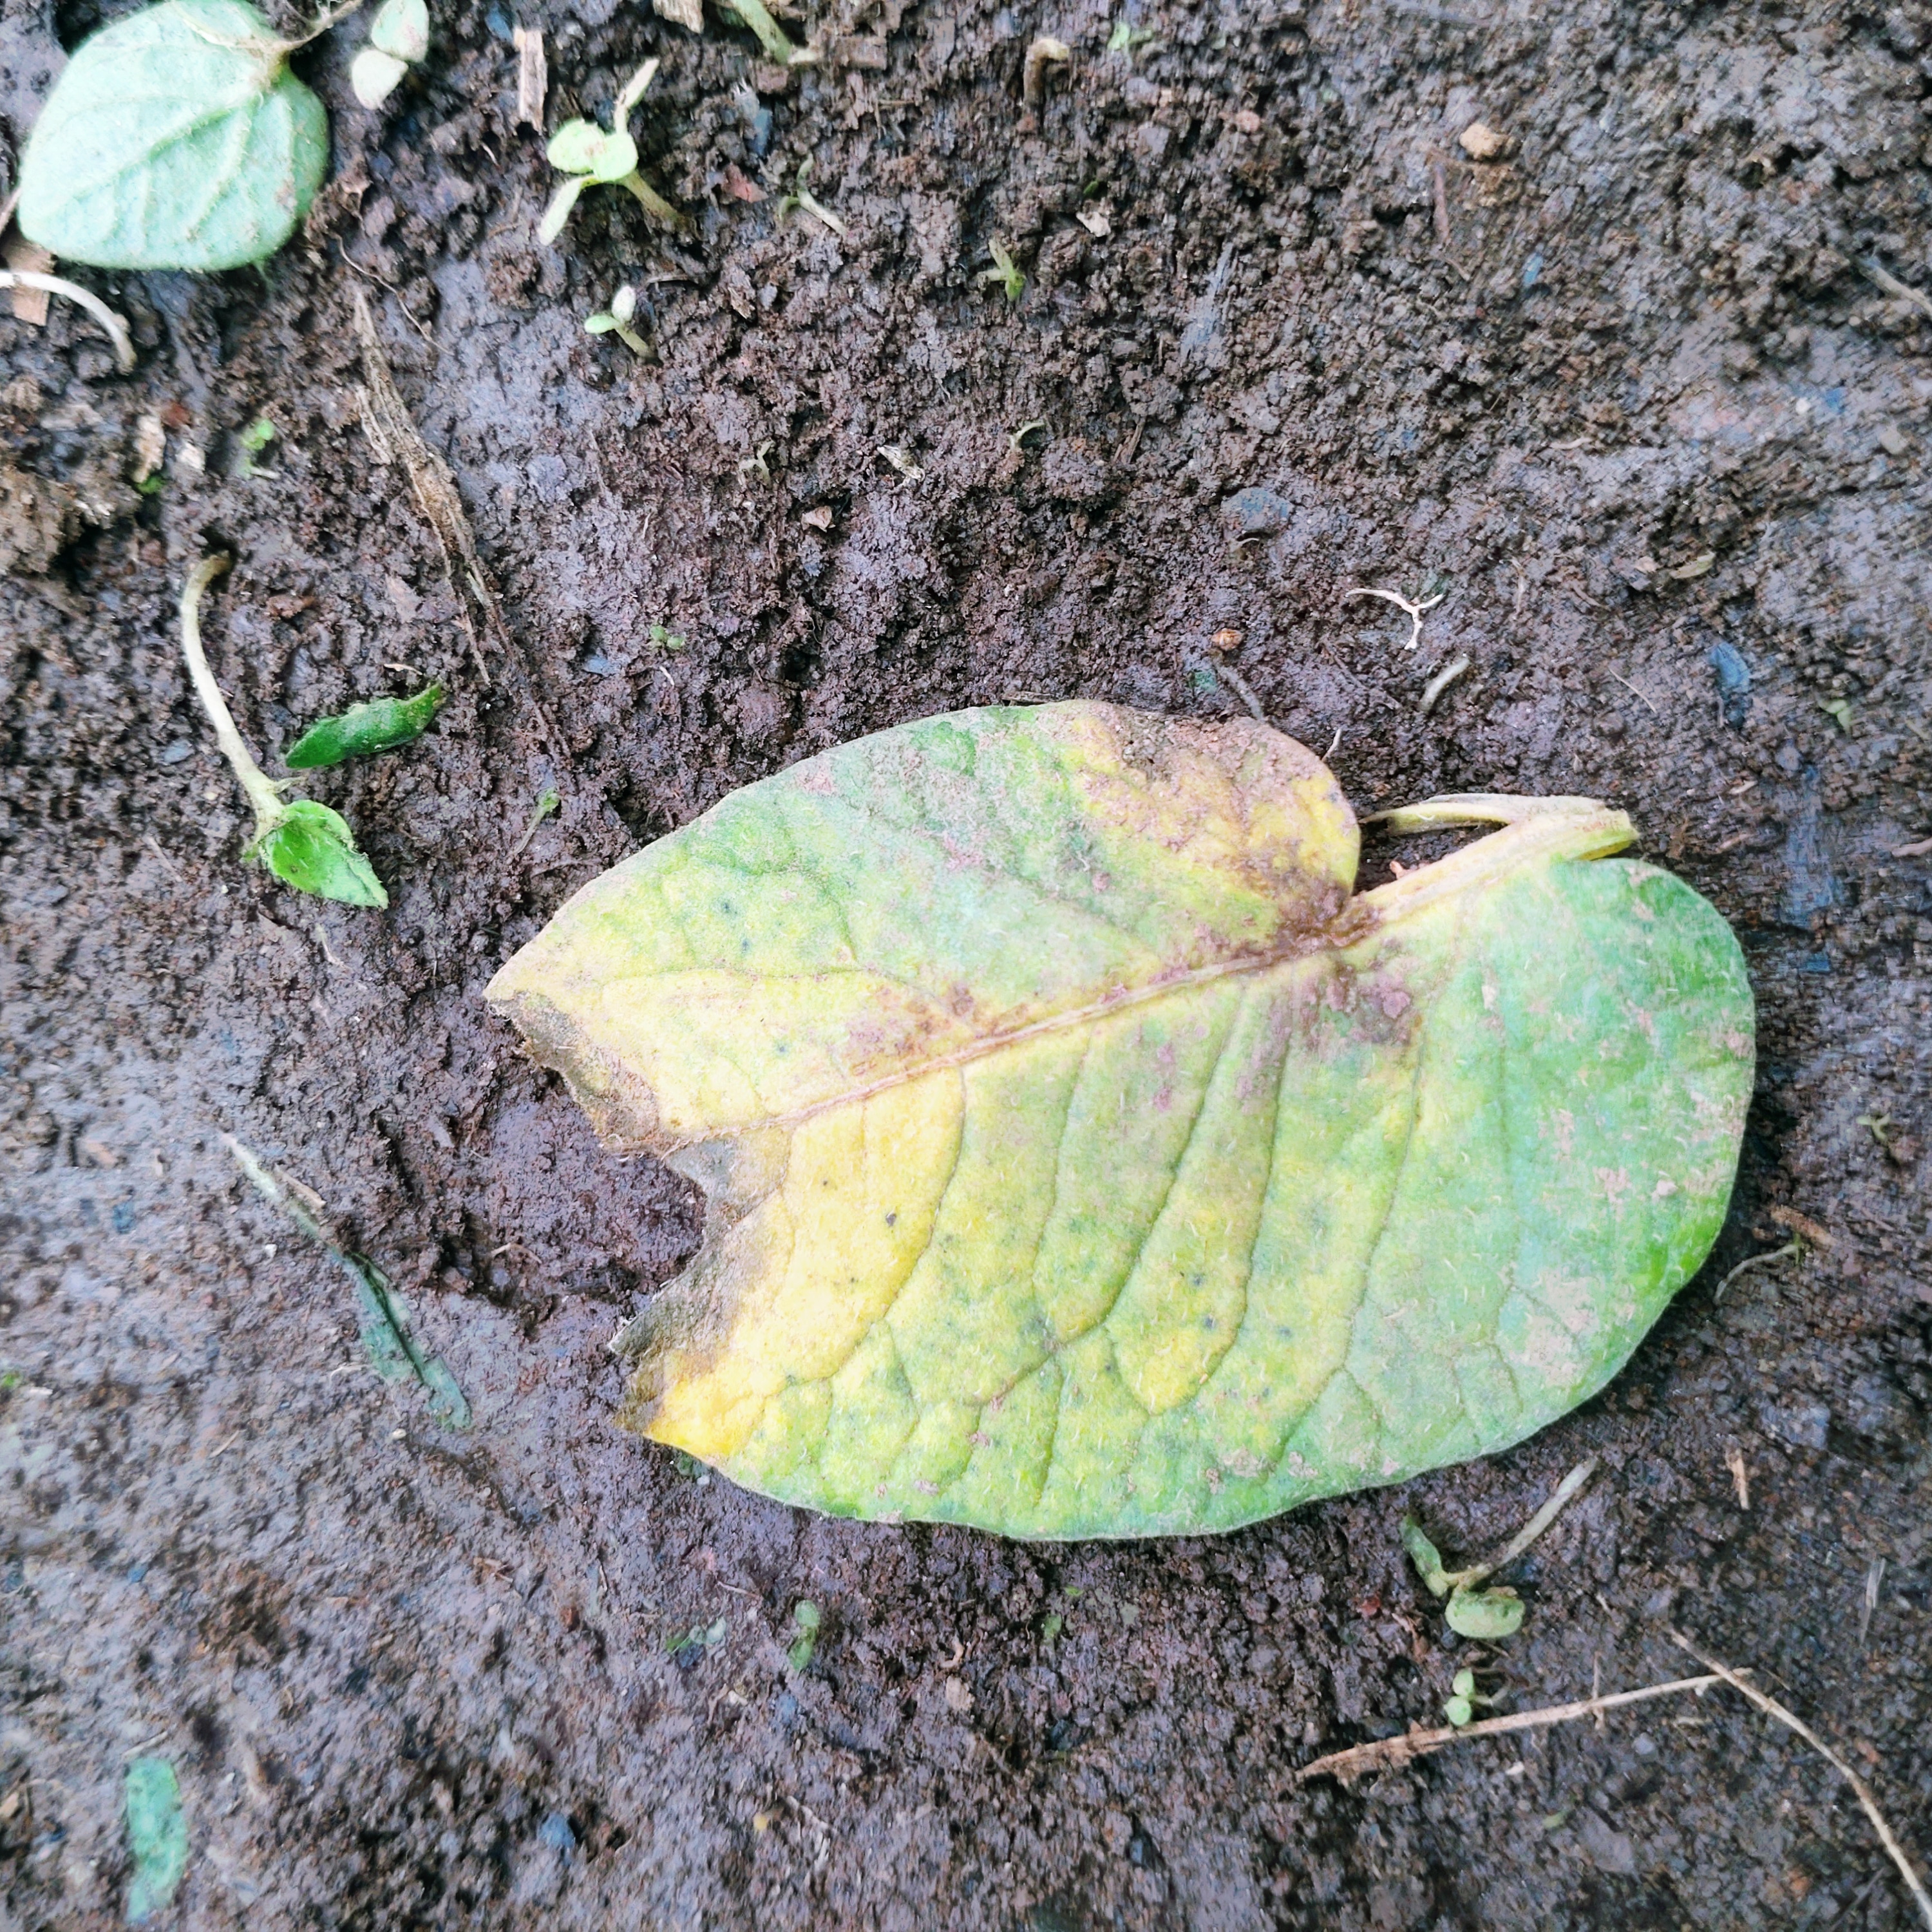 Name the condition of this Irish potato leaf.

late blight
